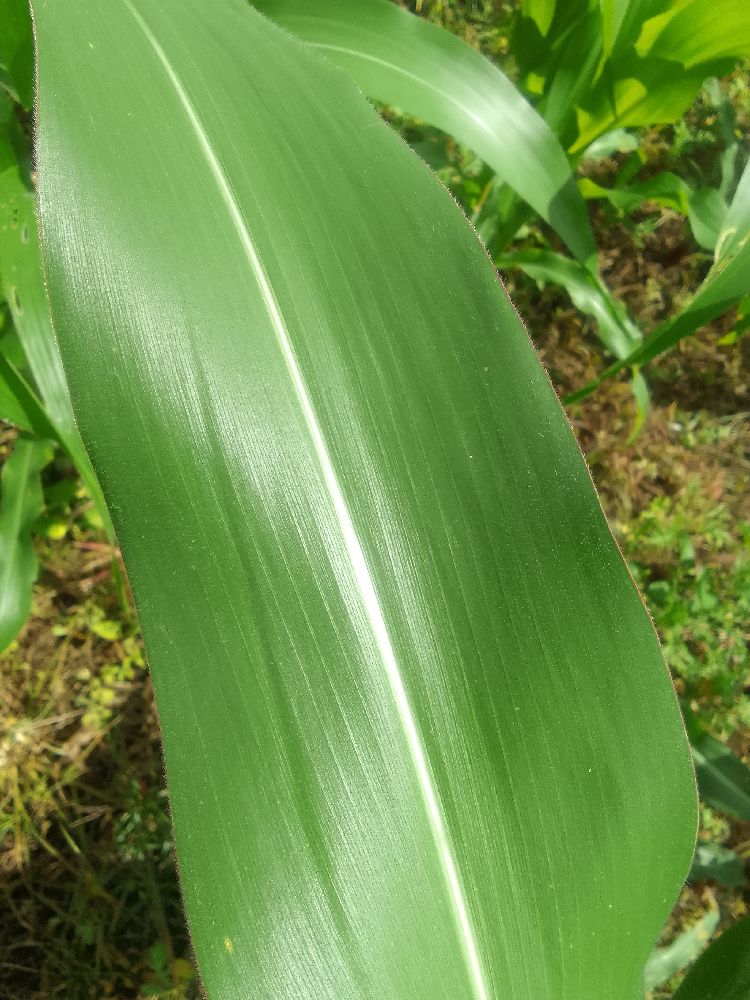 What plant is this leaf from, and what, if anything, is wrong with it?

maize, healthy
